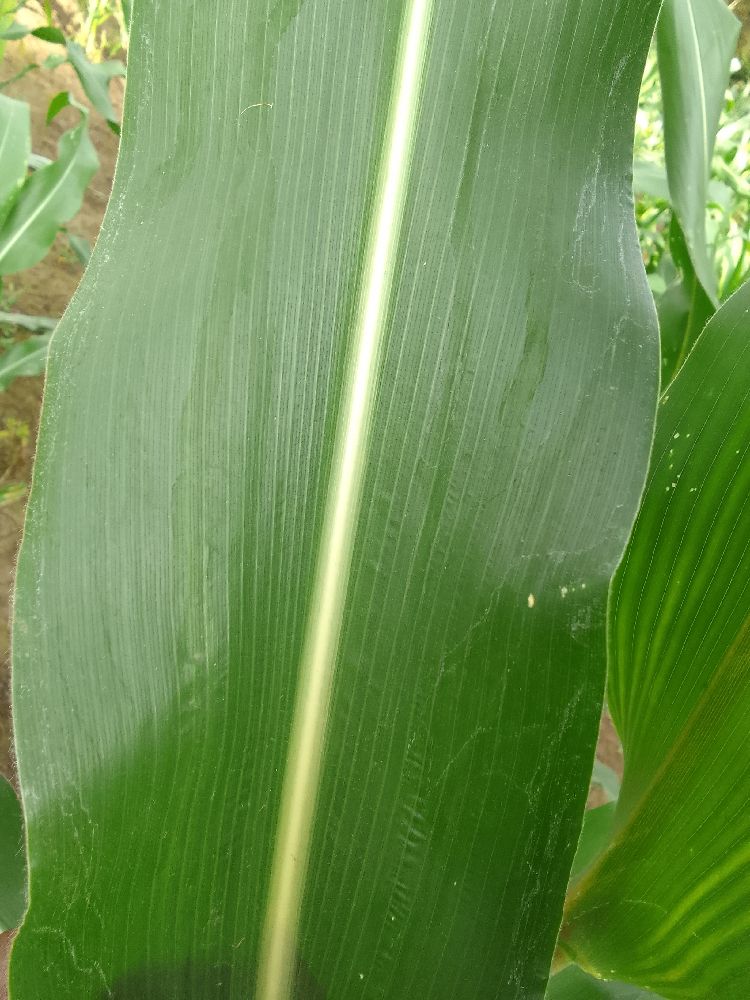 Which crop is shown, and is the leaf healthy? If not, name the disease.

maize, healthy
